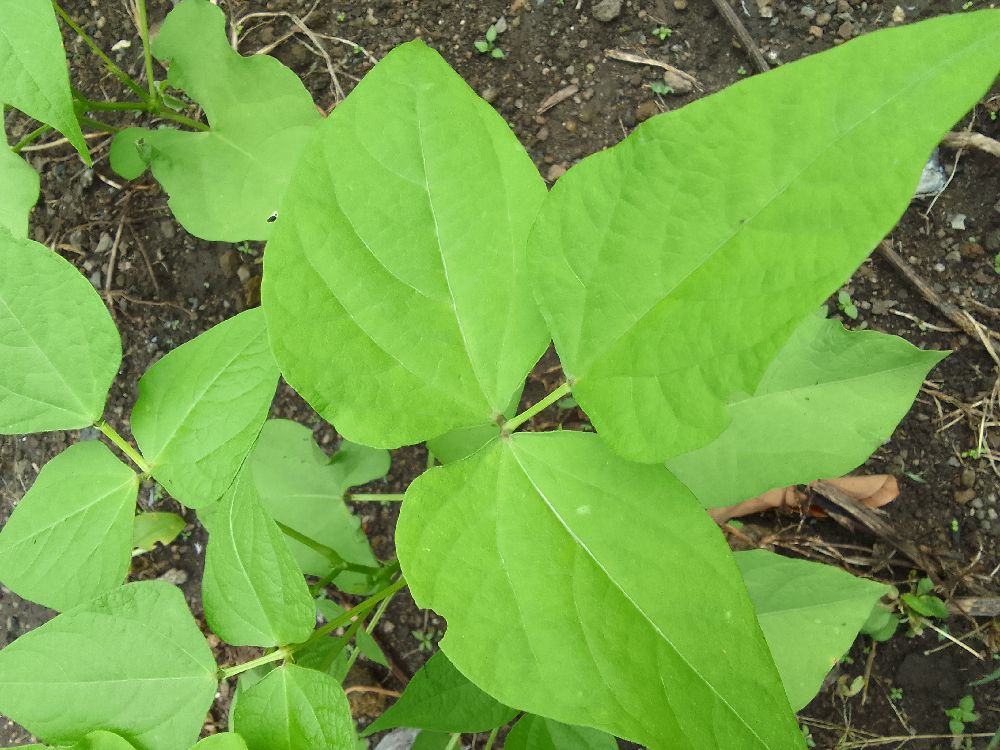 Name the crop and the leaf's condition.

common bean, healthy
